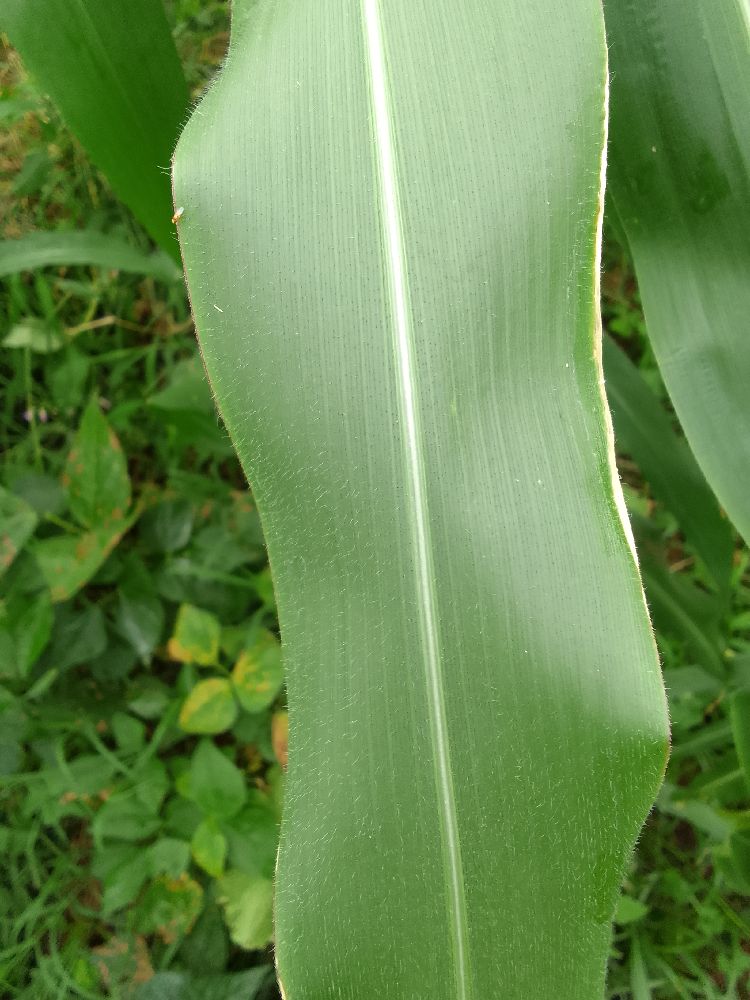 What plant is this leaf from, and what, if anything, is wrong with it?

maize, healthy
